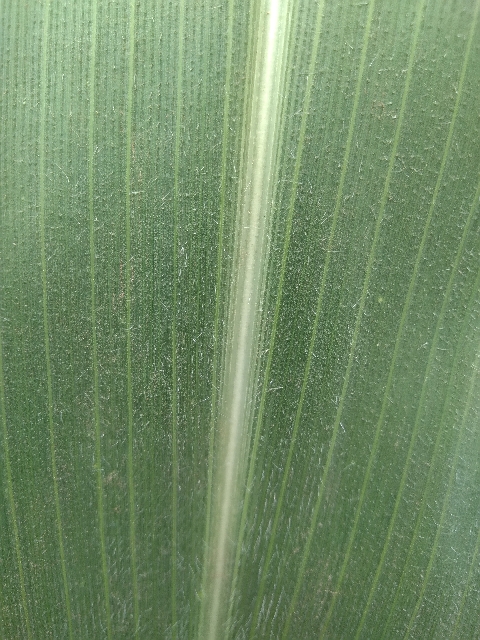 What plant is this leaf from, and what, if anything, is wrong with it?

maize, healthy
